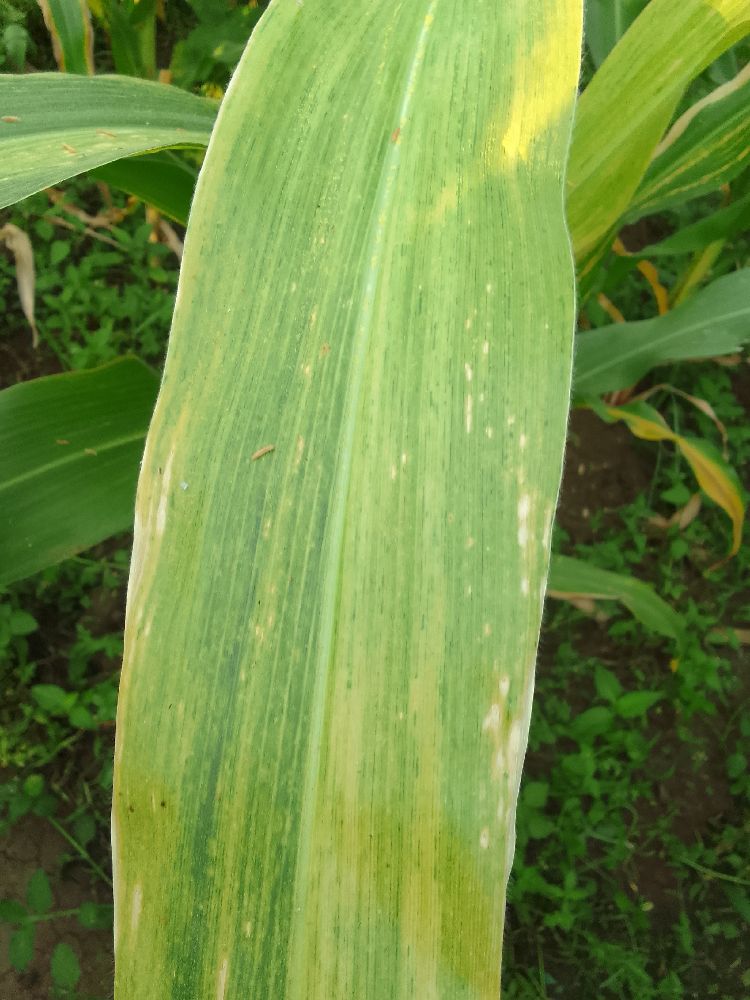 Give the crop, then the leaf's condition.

maize, maize lethal necrosis
